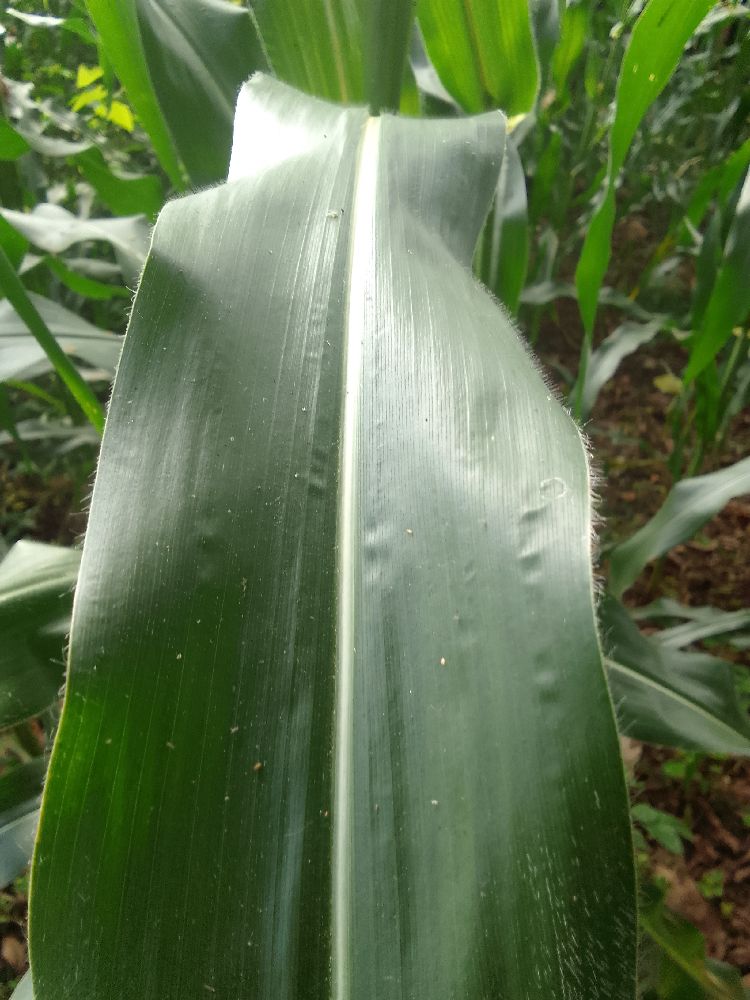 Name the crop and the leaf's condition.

maize, healthy
